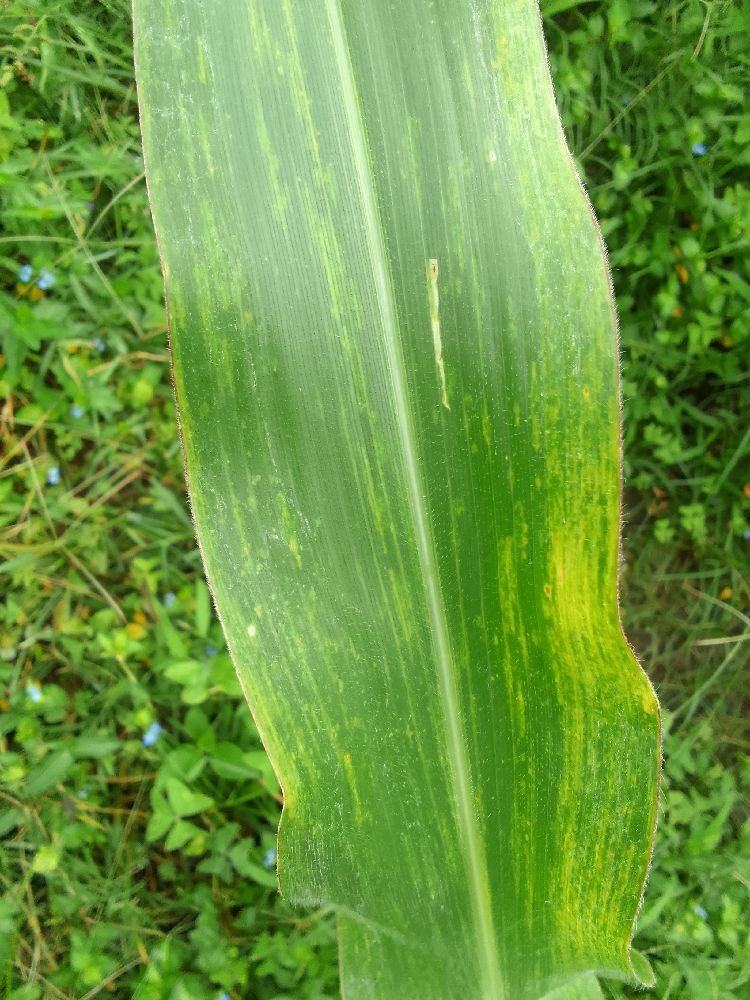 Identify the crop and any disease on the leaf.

maize, maize lethal necrosis
